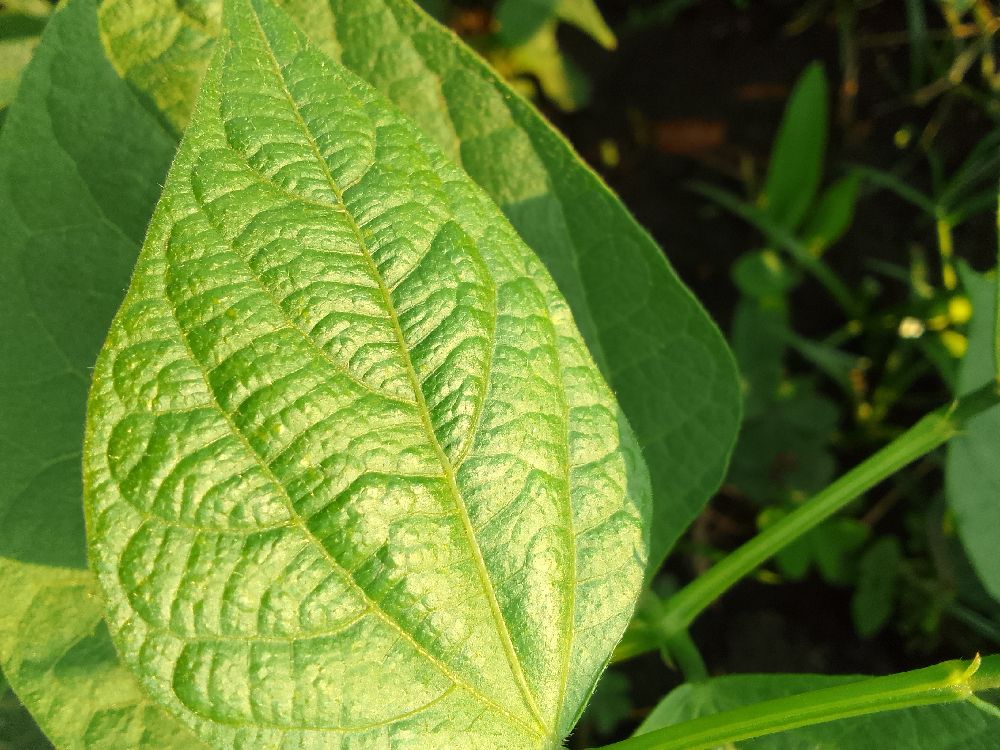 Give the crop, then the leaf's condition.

common bean, healthy
